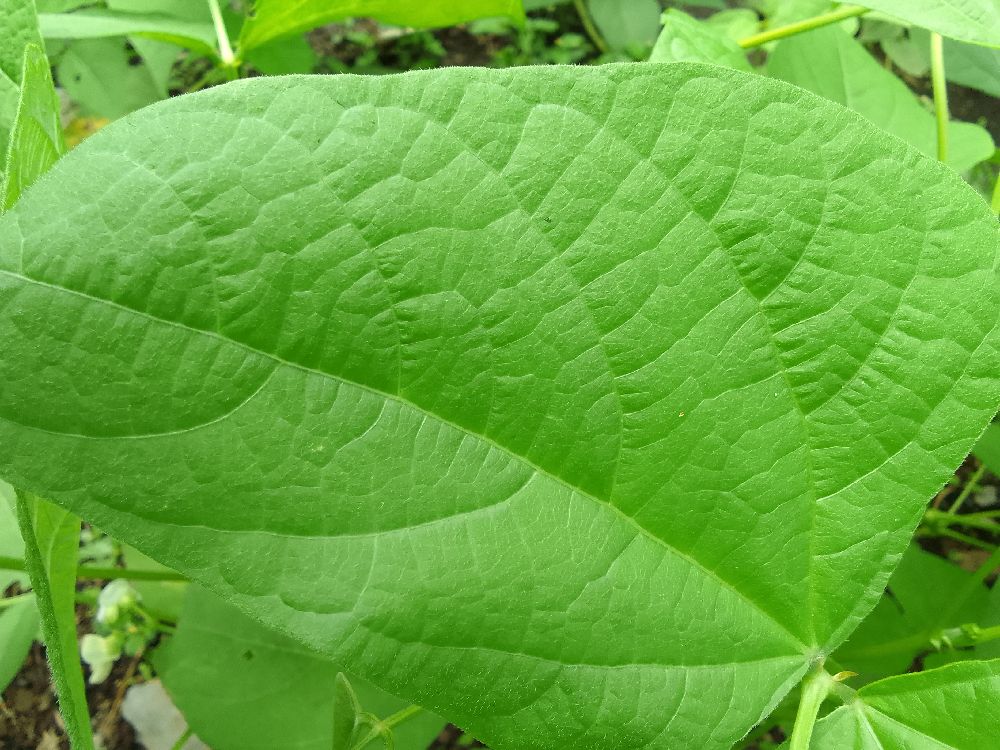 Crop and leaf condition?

common bean, healthy
